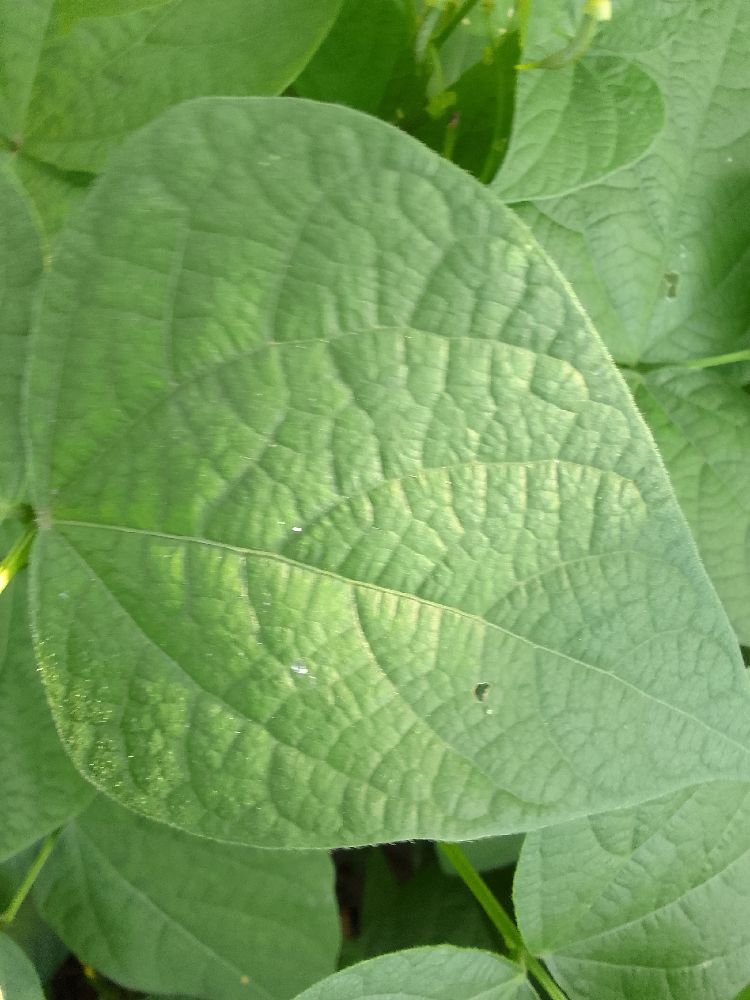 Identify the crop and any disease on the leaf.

common bean, healthy
